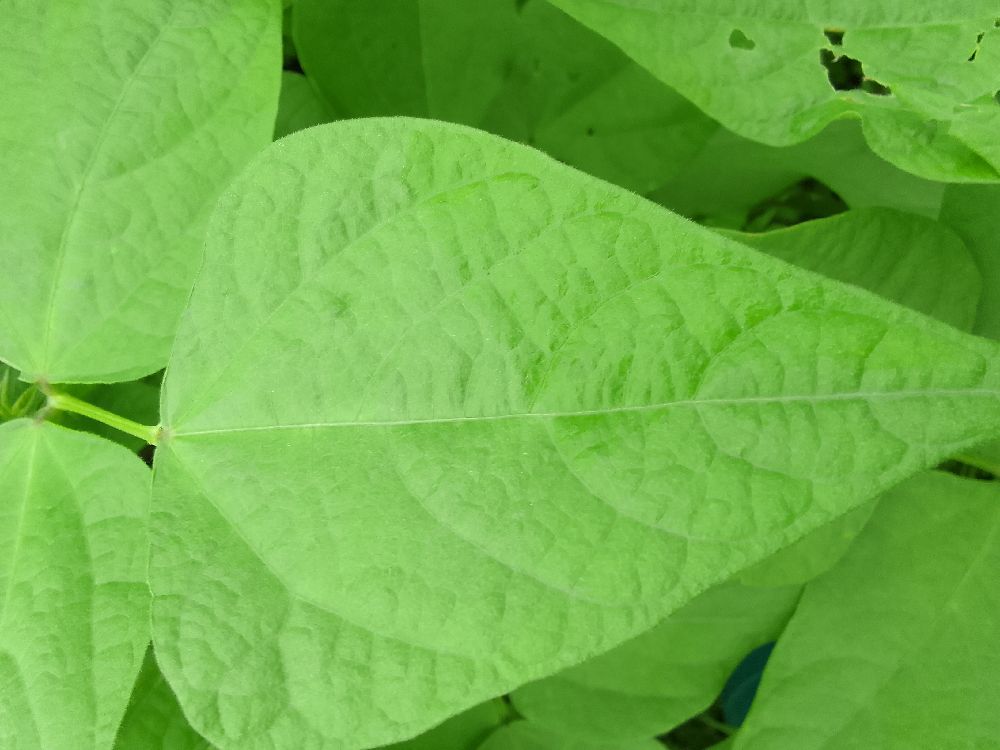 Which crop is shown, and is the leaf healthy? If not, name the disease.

common bean, healthy
